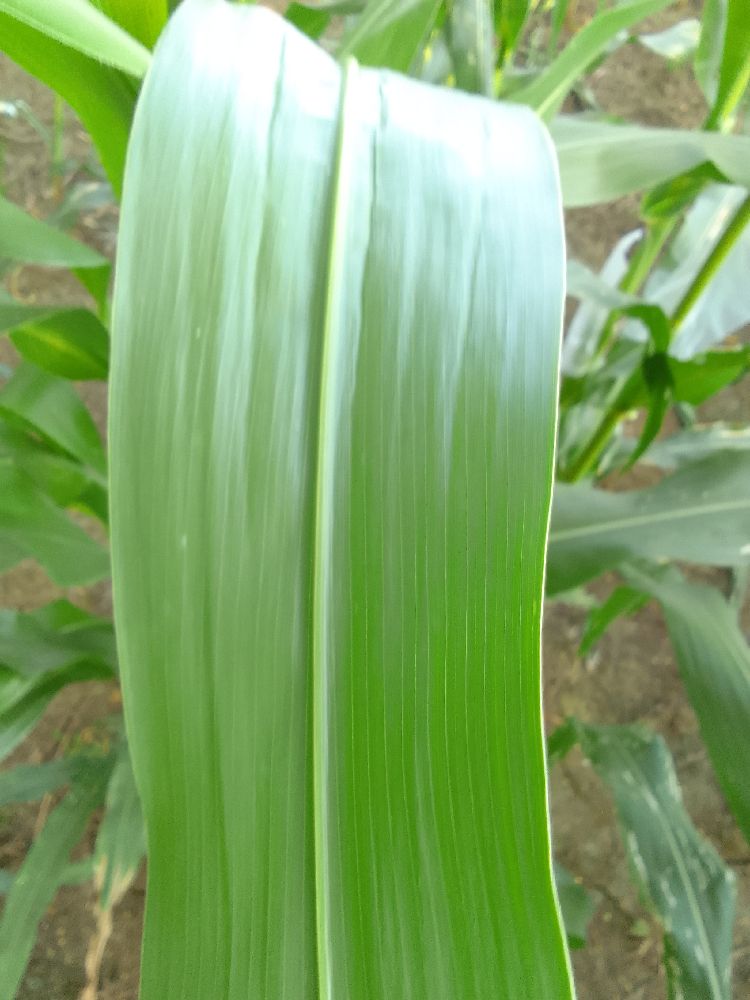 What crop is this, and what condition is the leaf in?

maize, healthy
